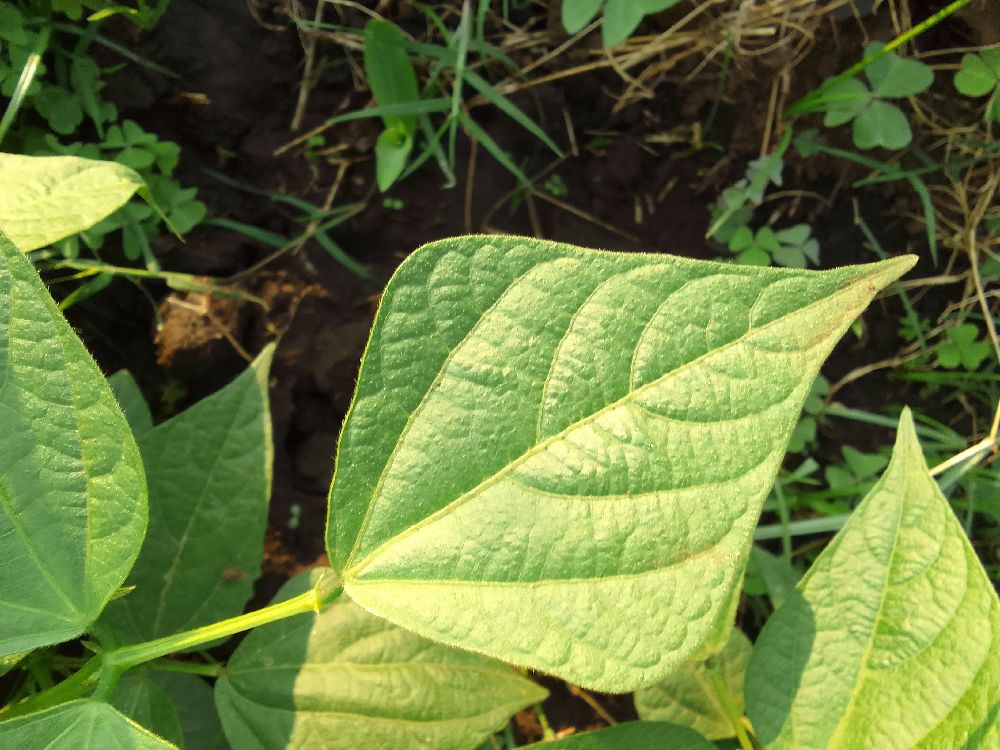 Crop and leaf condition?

common bean, healthy
